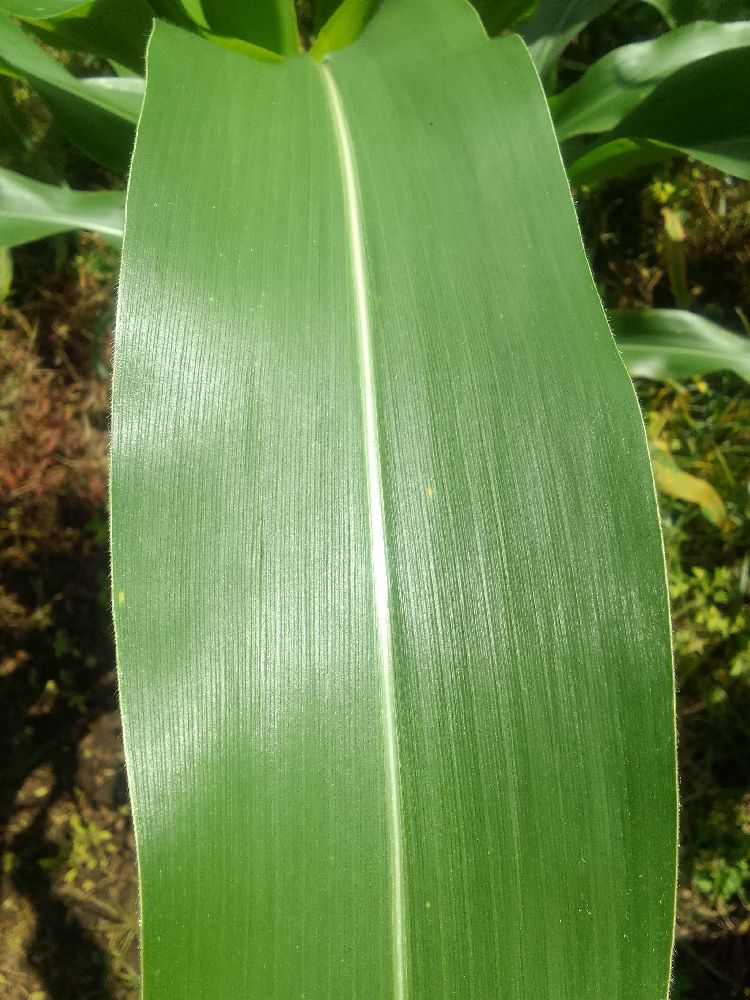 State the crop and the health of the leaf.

maize, healthy
